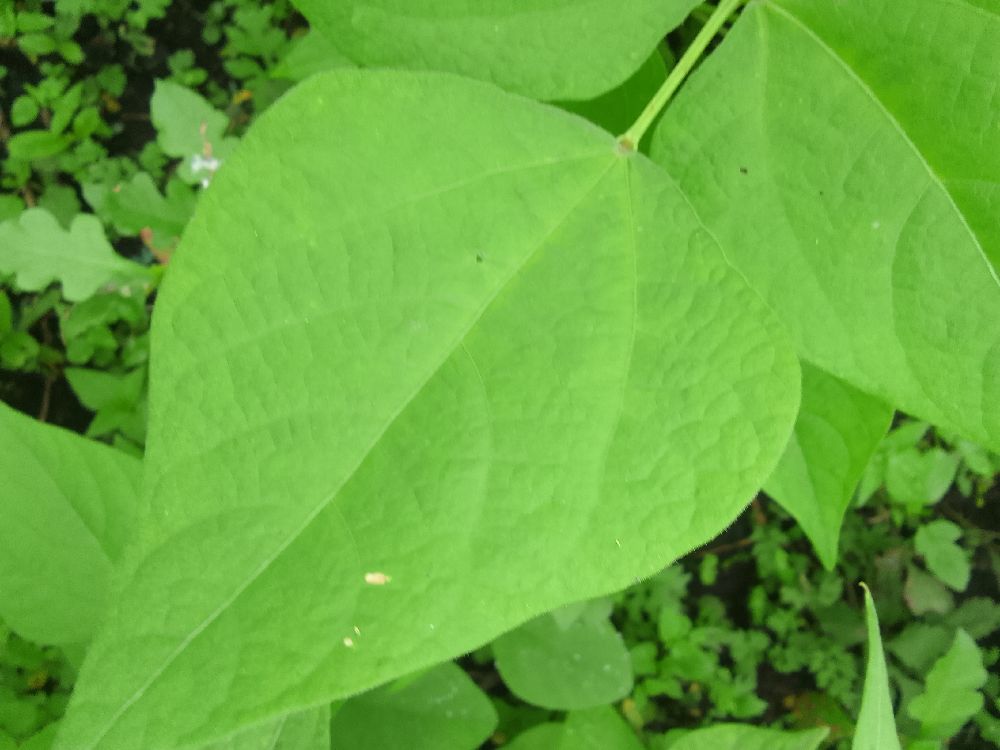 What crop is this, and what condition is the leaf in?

common bean, healthy
